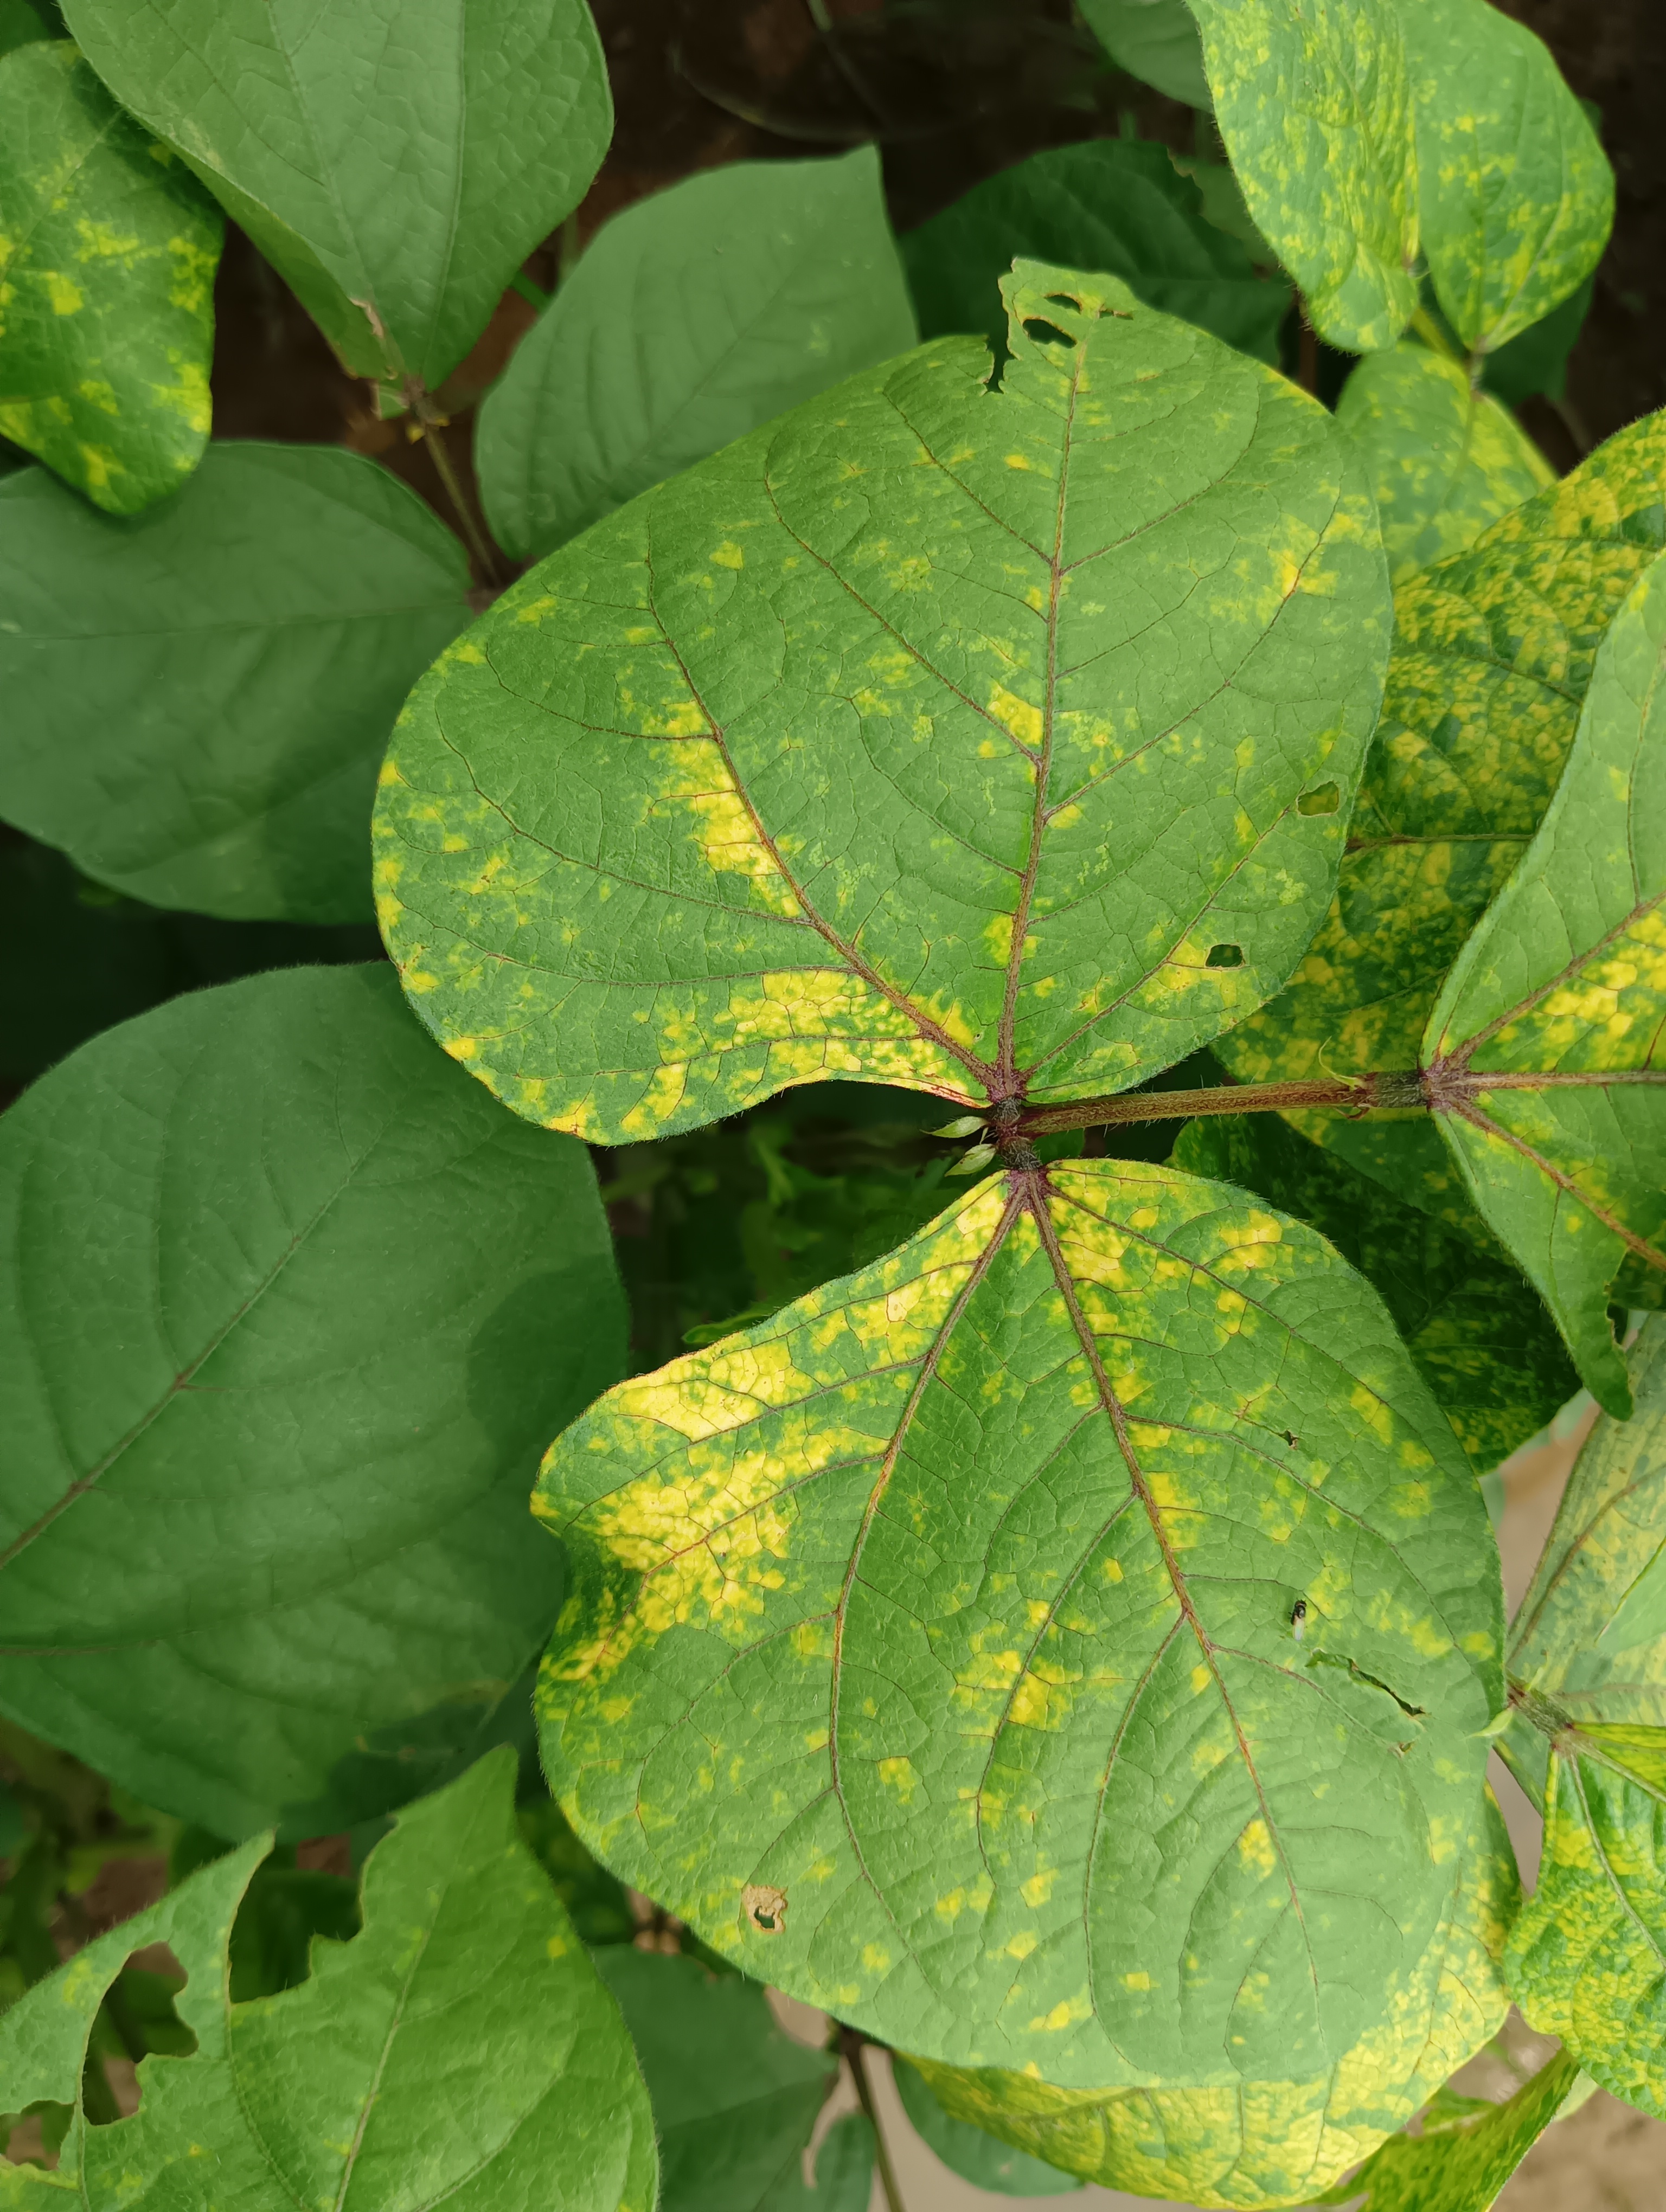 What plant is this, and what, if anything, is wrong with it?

mungbean, yellow mosaic
